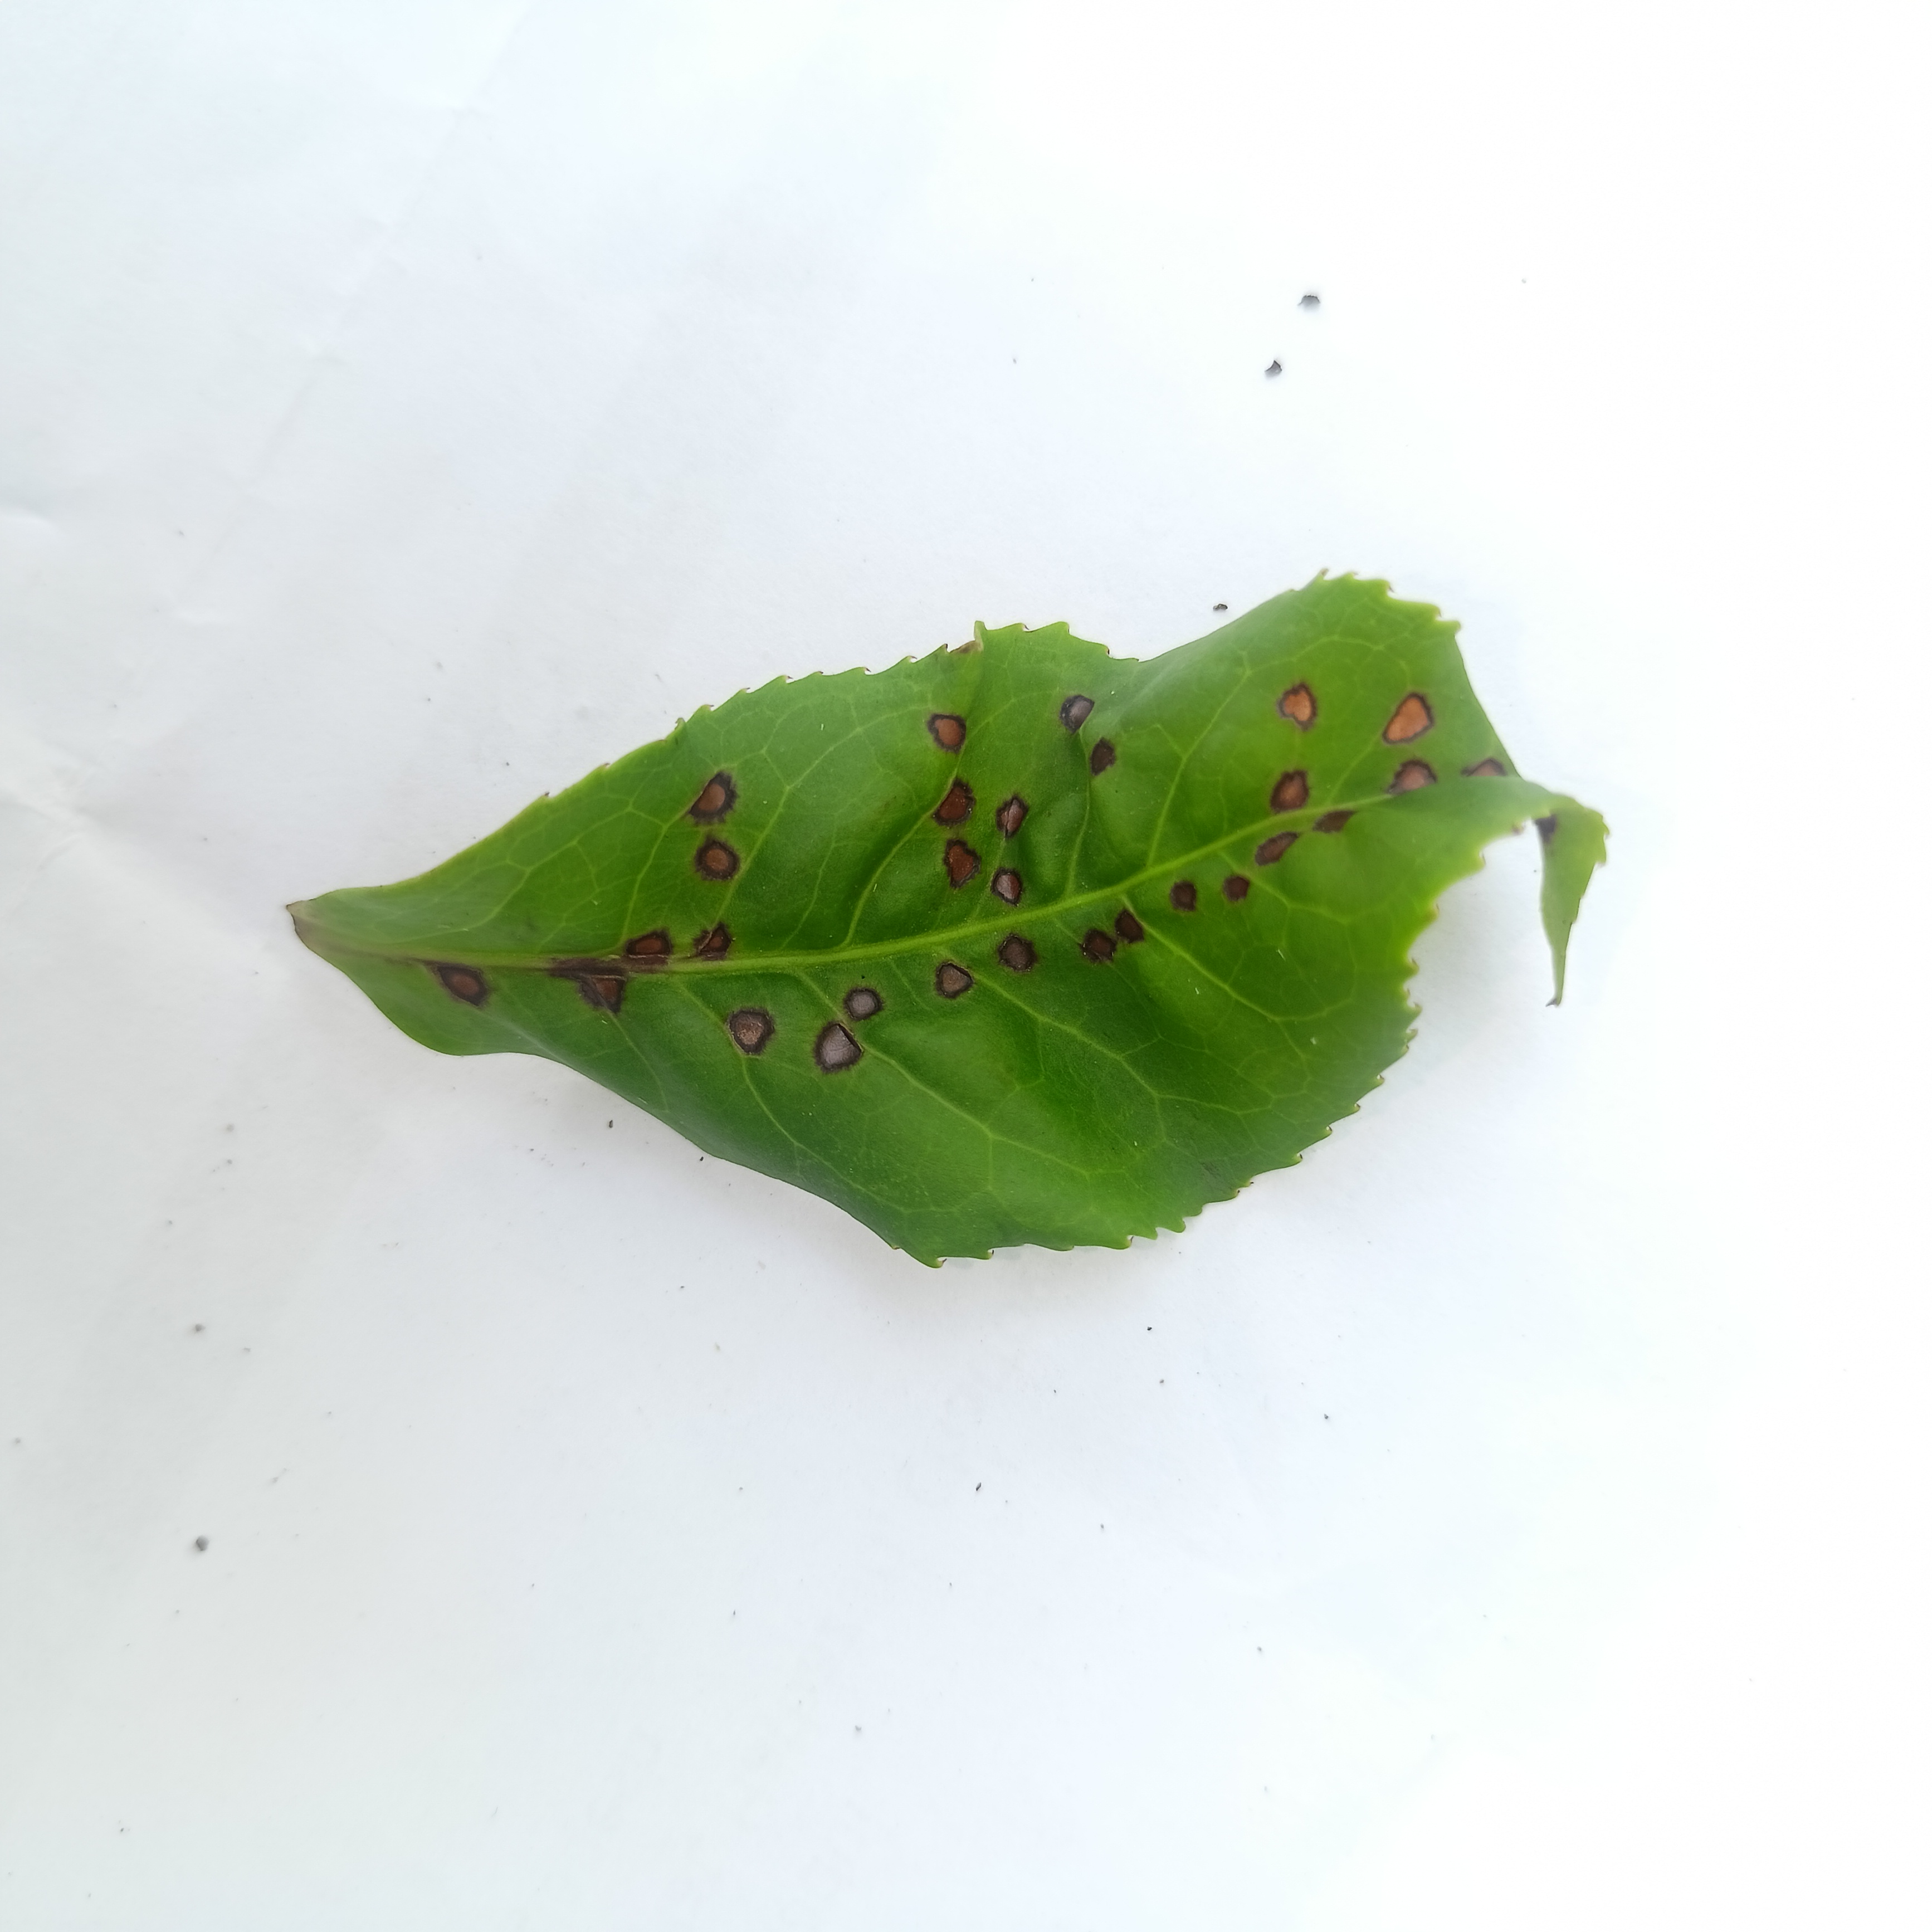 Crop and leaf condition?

tea, helopeltis
